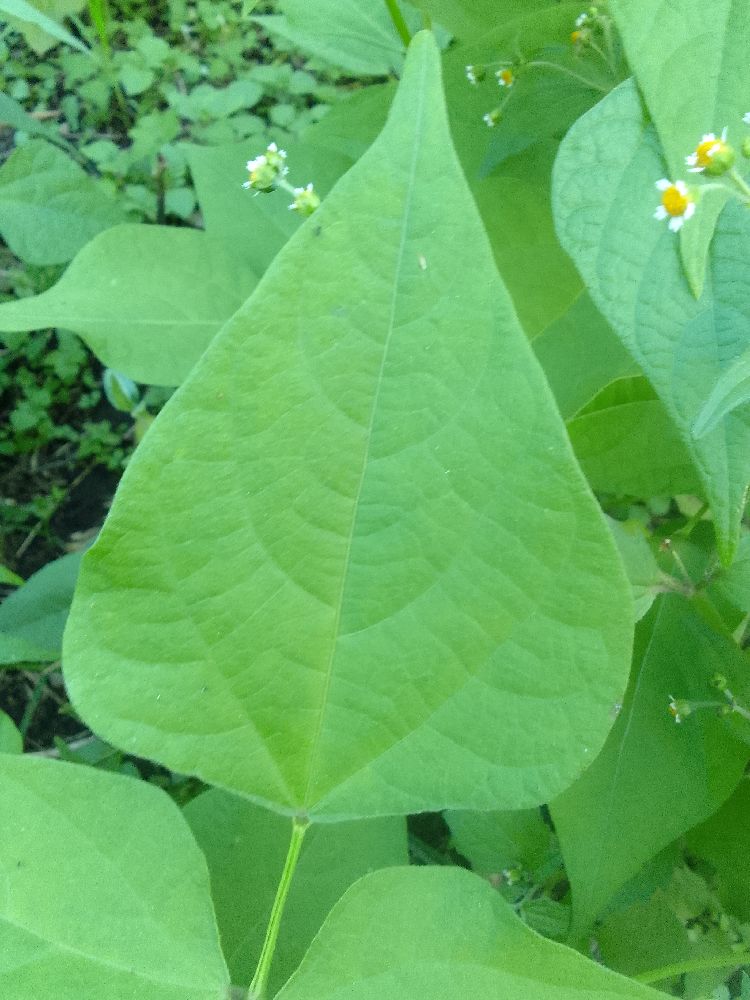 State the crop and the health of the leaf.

common bean, healthy
